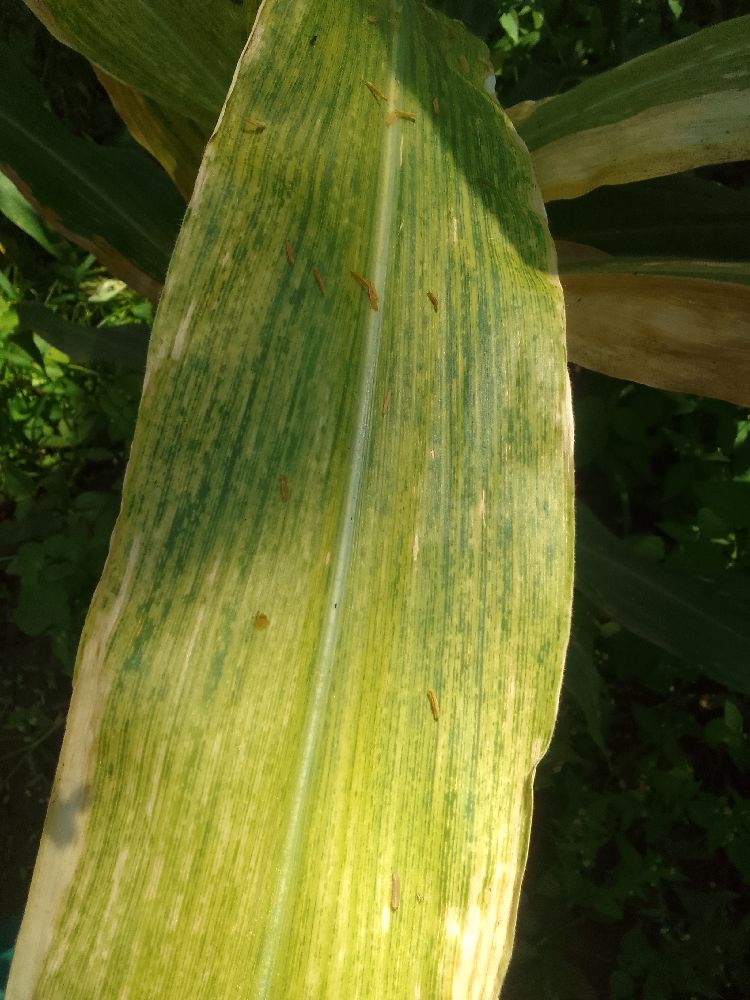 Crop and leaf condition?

maize, maize lethal necrosis
